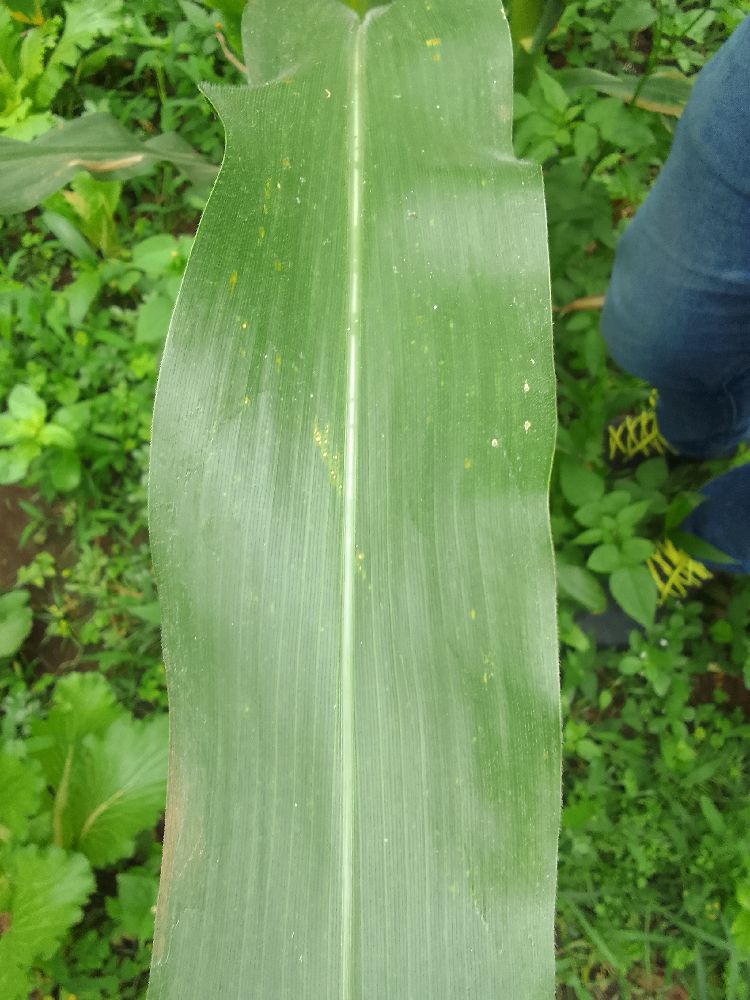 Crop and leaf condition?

maize, healthy
